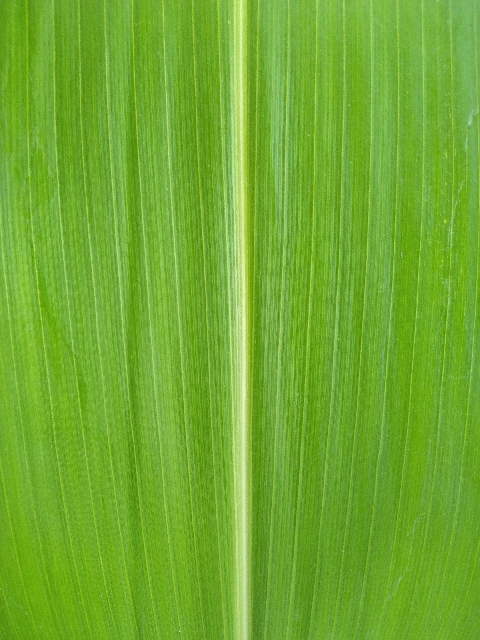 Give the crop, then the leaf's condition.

maize, healthy
